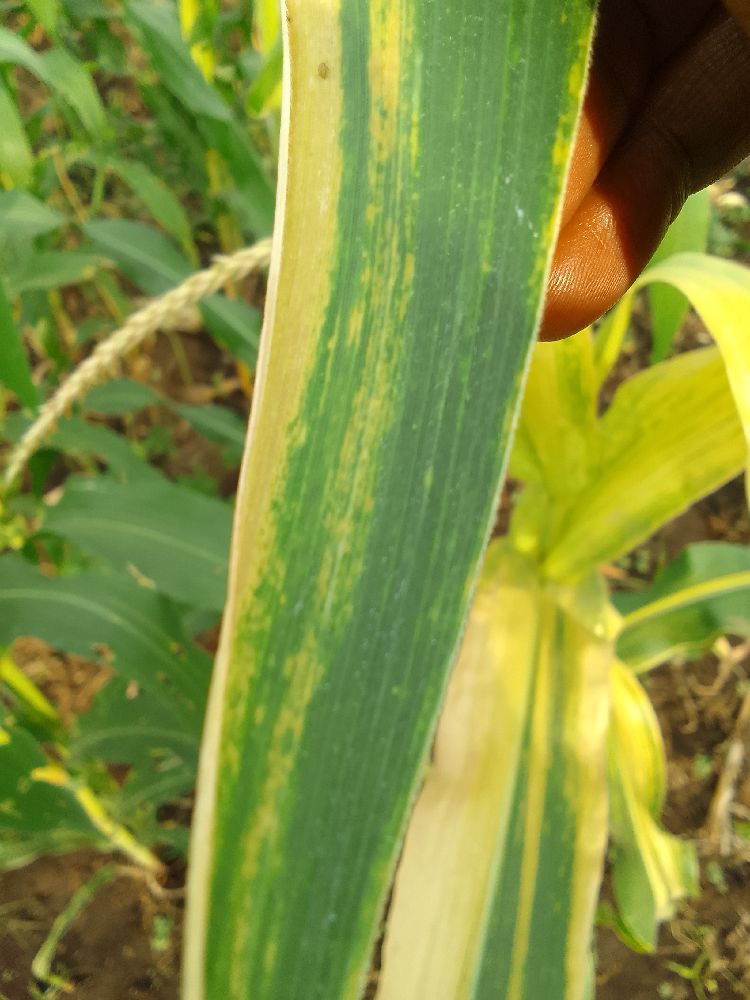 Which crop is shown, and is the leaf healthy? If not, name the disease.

maize, maize lethal necrosis
